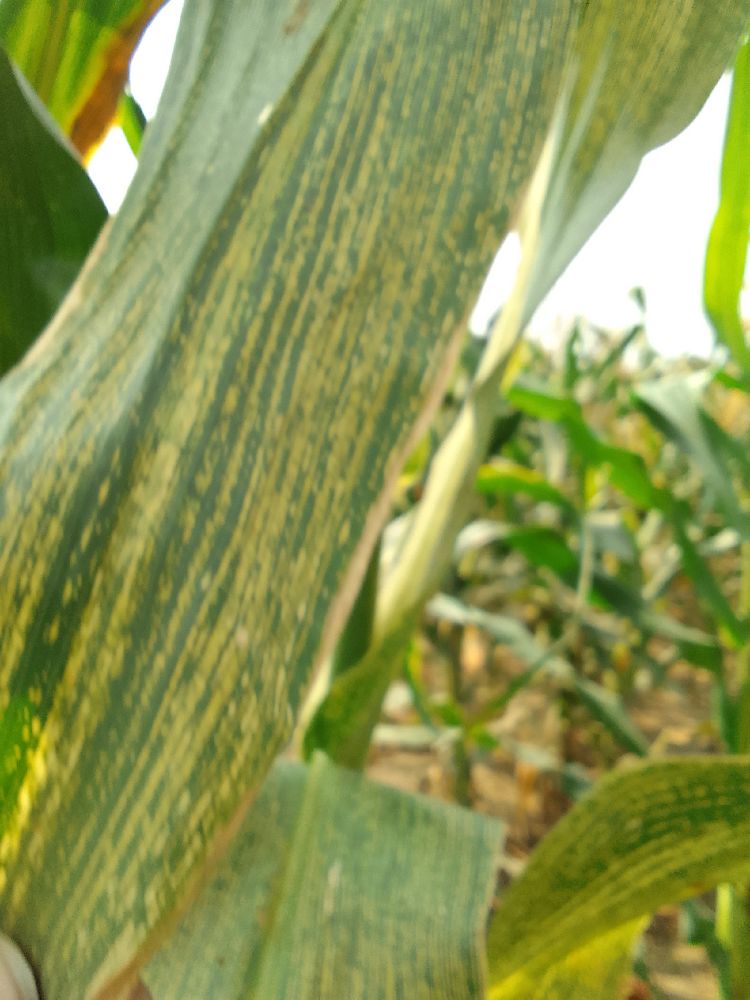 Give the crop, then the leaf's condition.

maize, maize streak virus
